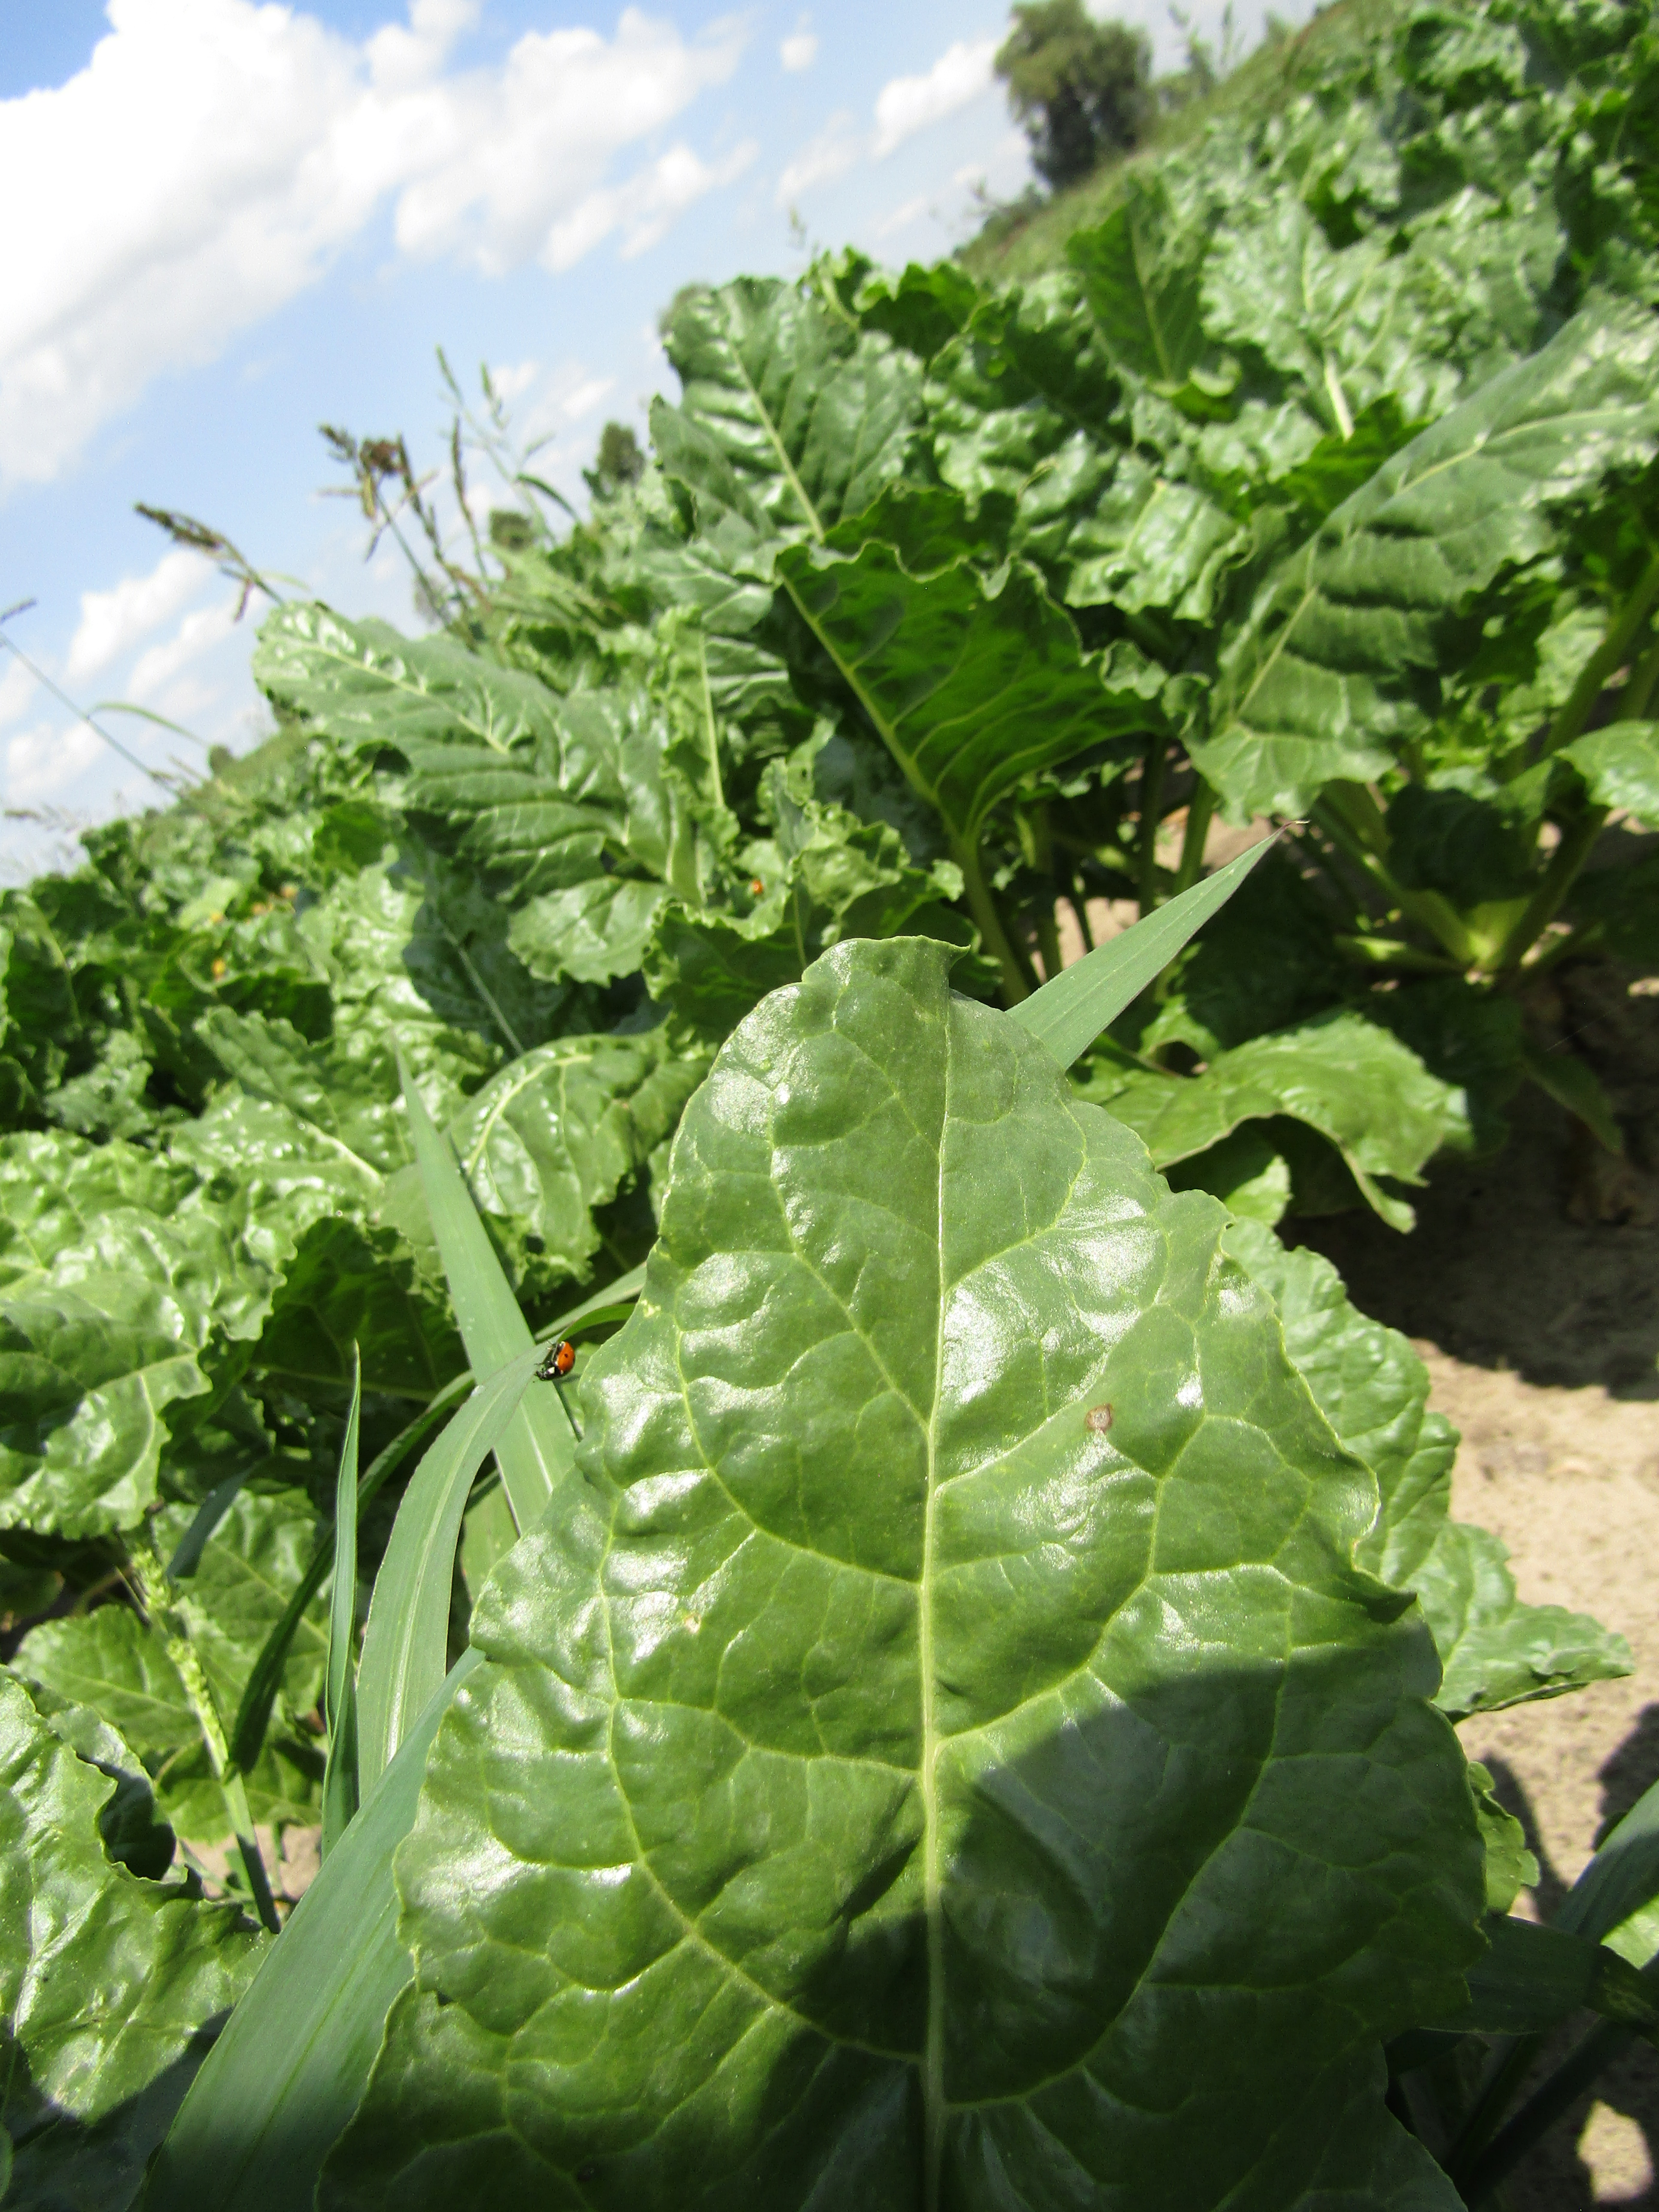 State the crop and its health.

beet, cercospora
